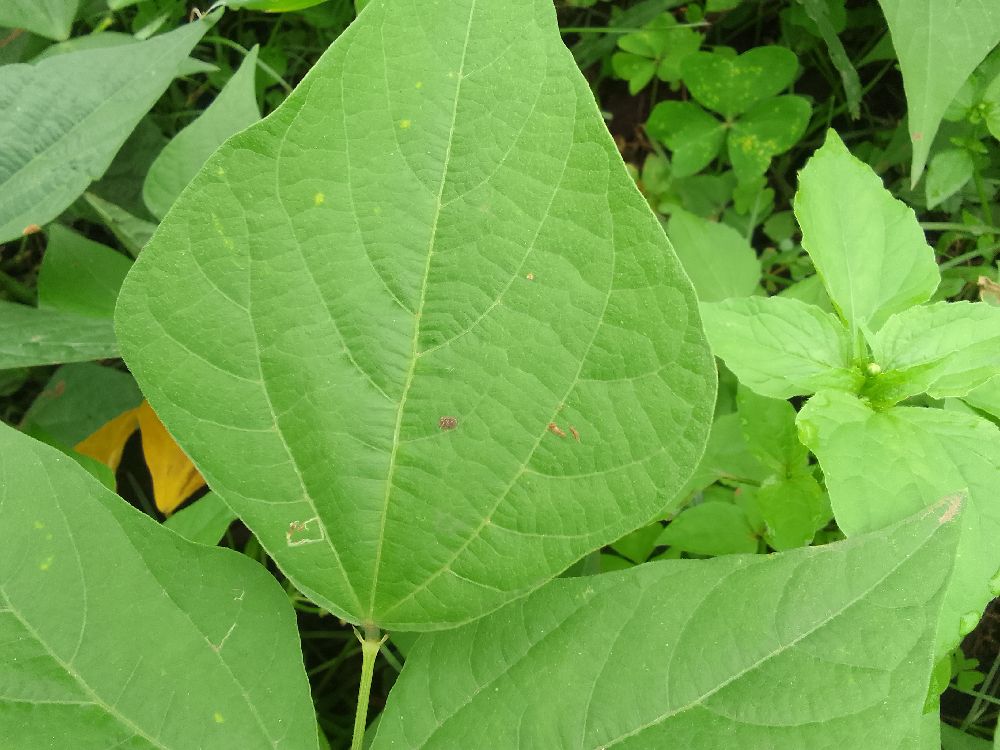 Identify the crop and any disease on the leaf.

common bean, healthy
